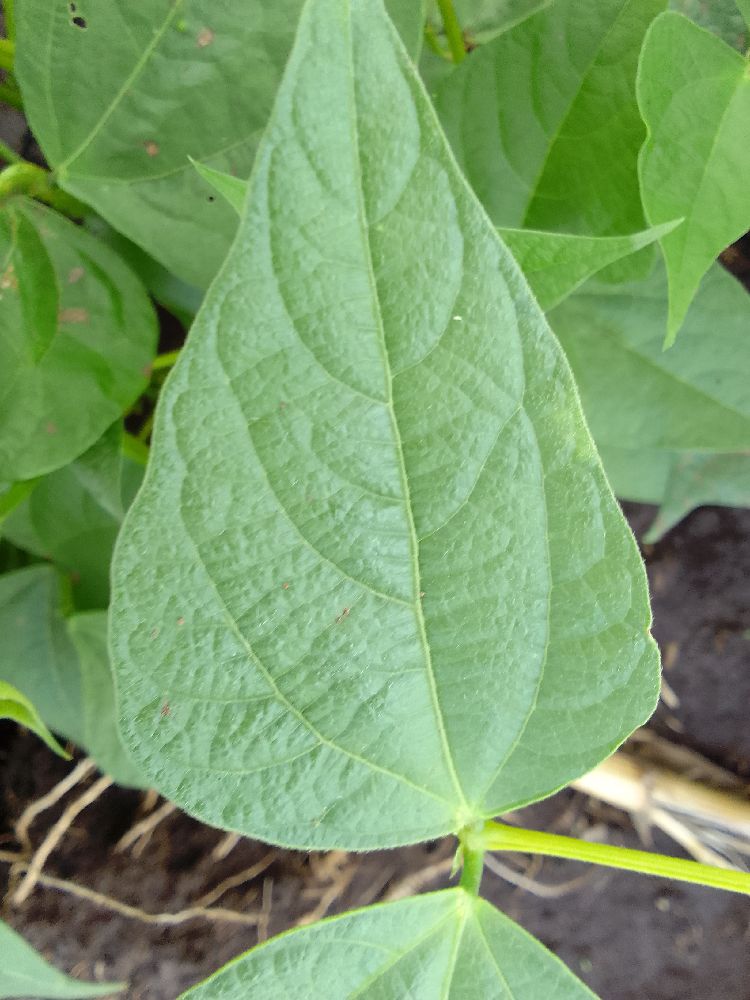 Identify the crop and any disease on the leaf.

common bean, healthy
